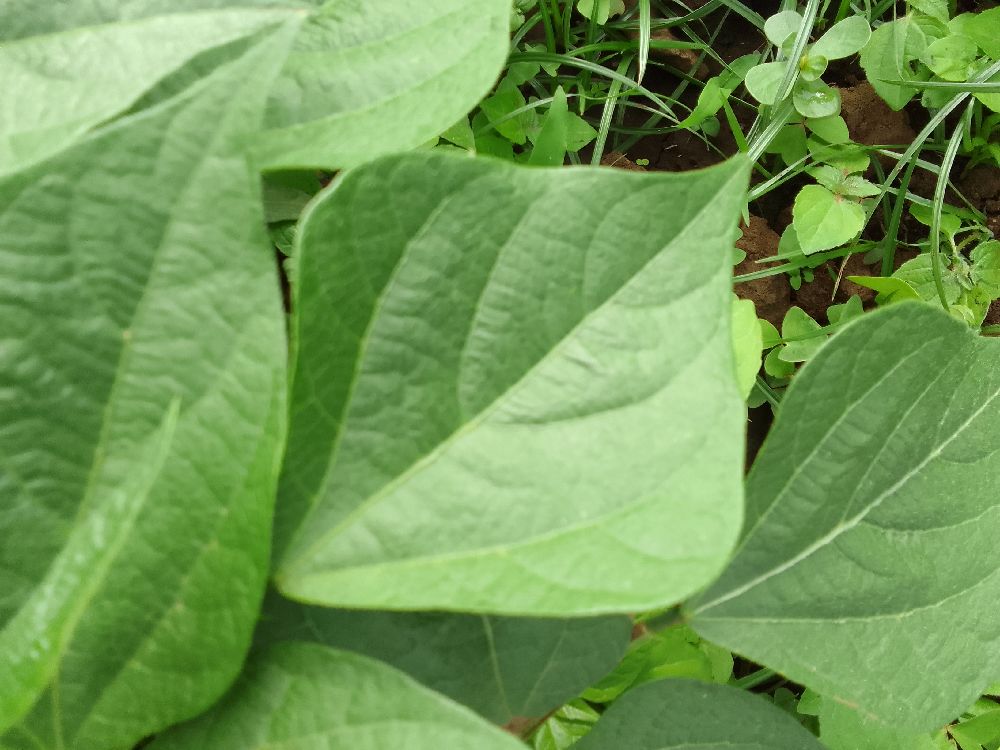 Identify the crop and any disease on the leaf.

common bean, healthy
